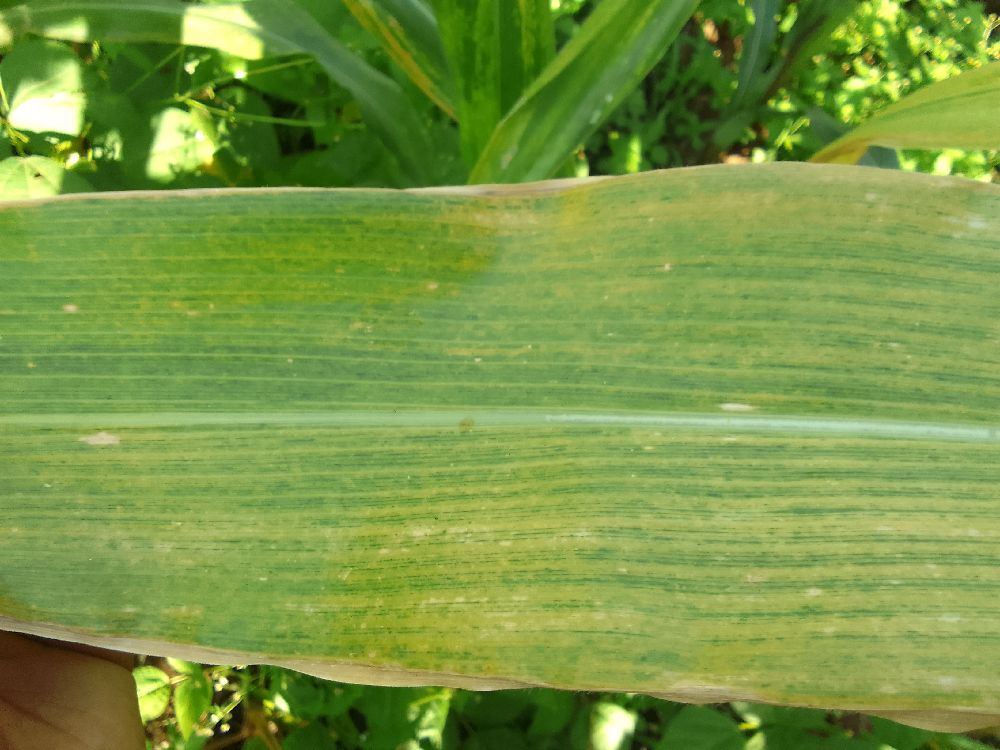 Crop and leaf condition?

maize, maize lethal necrosis
